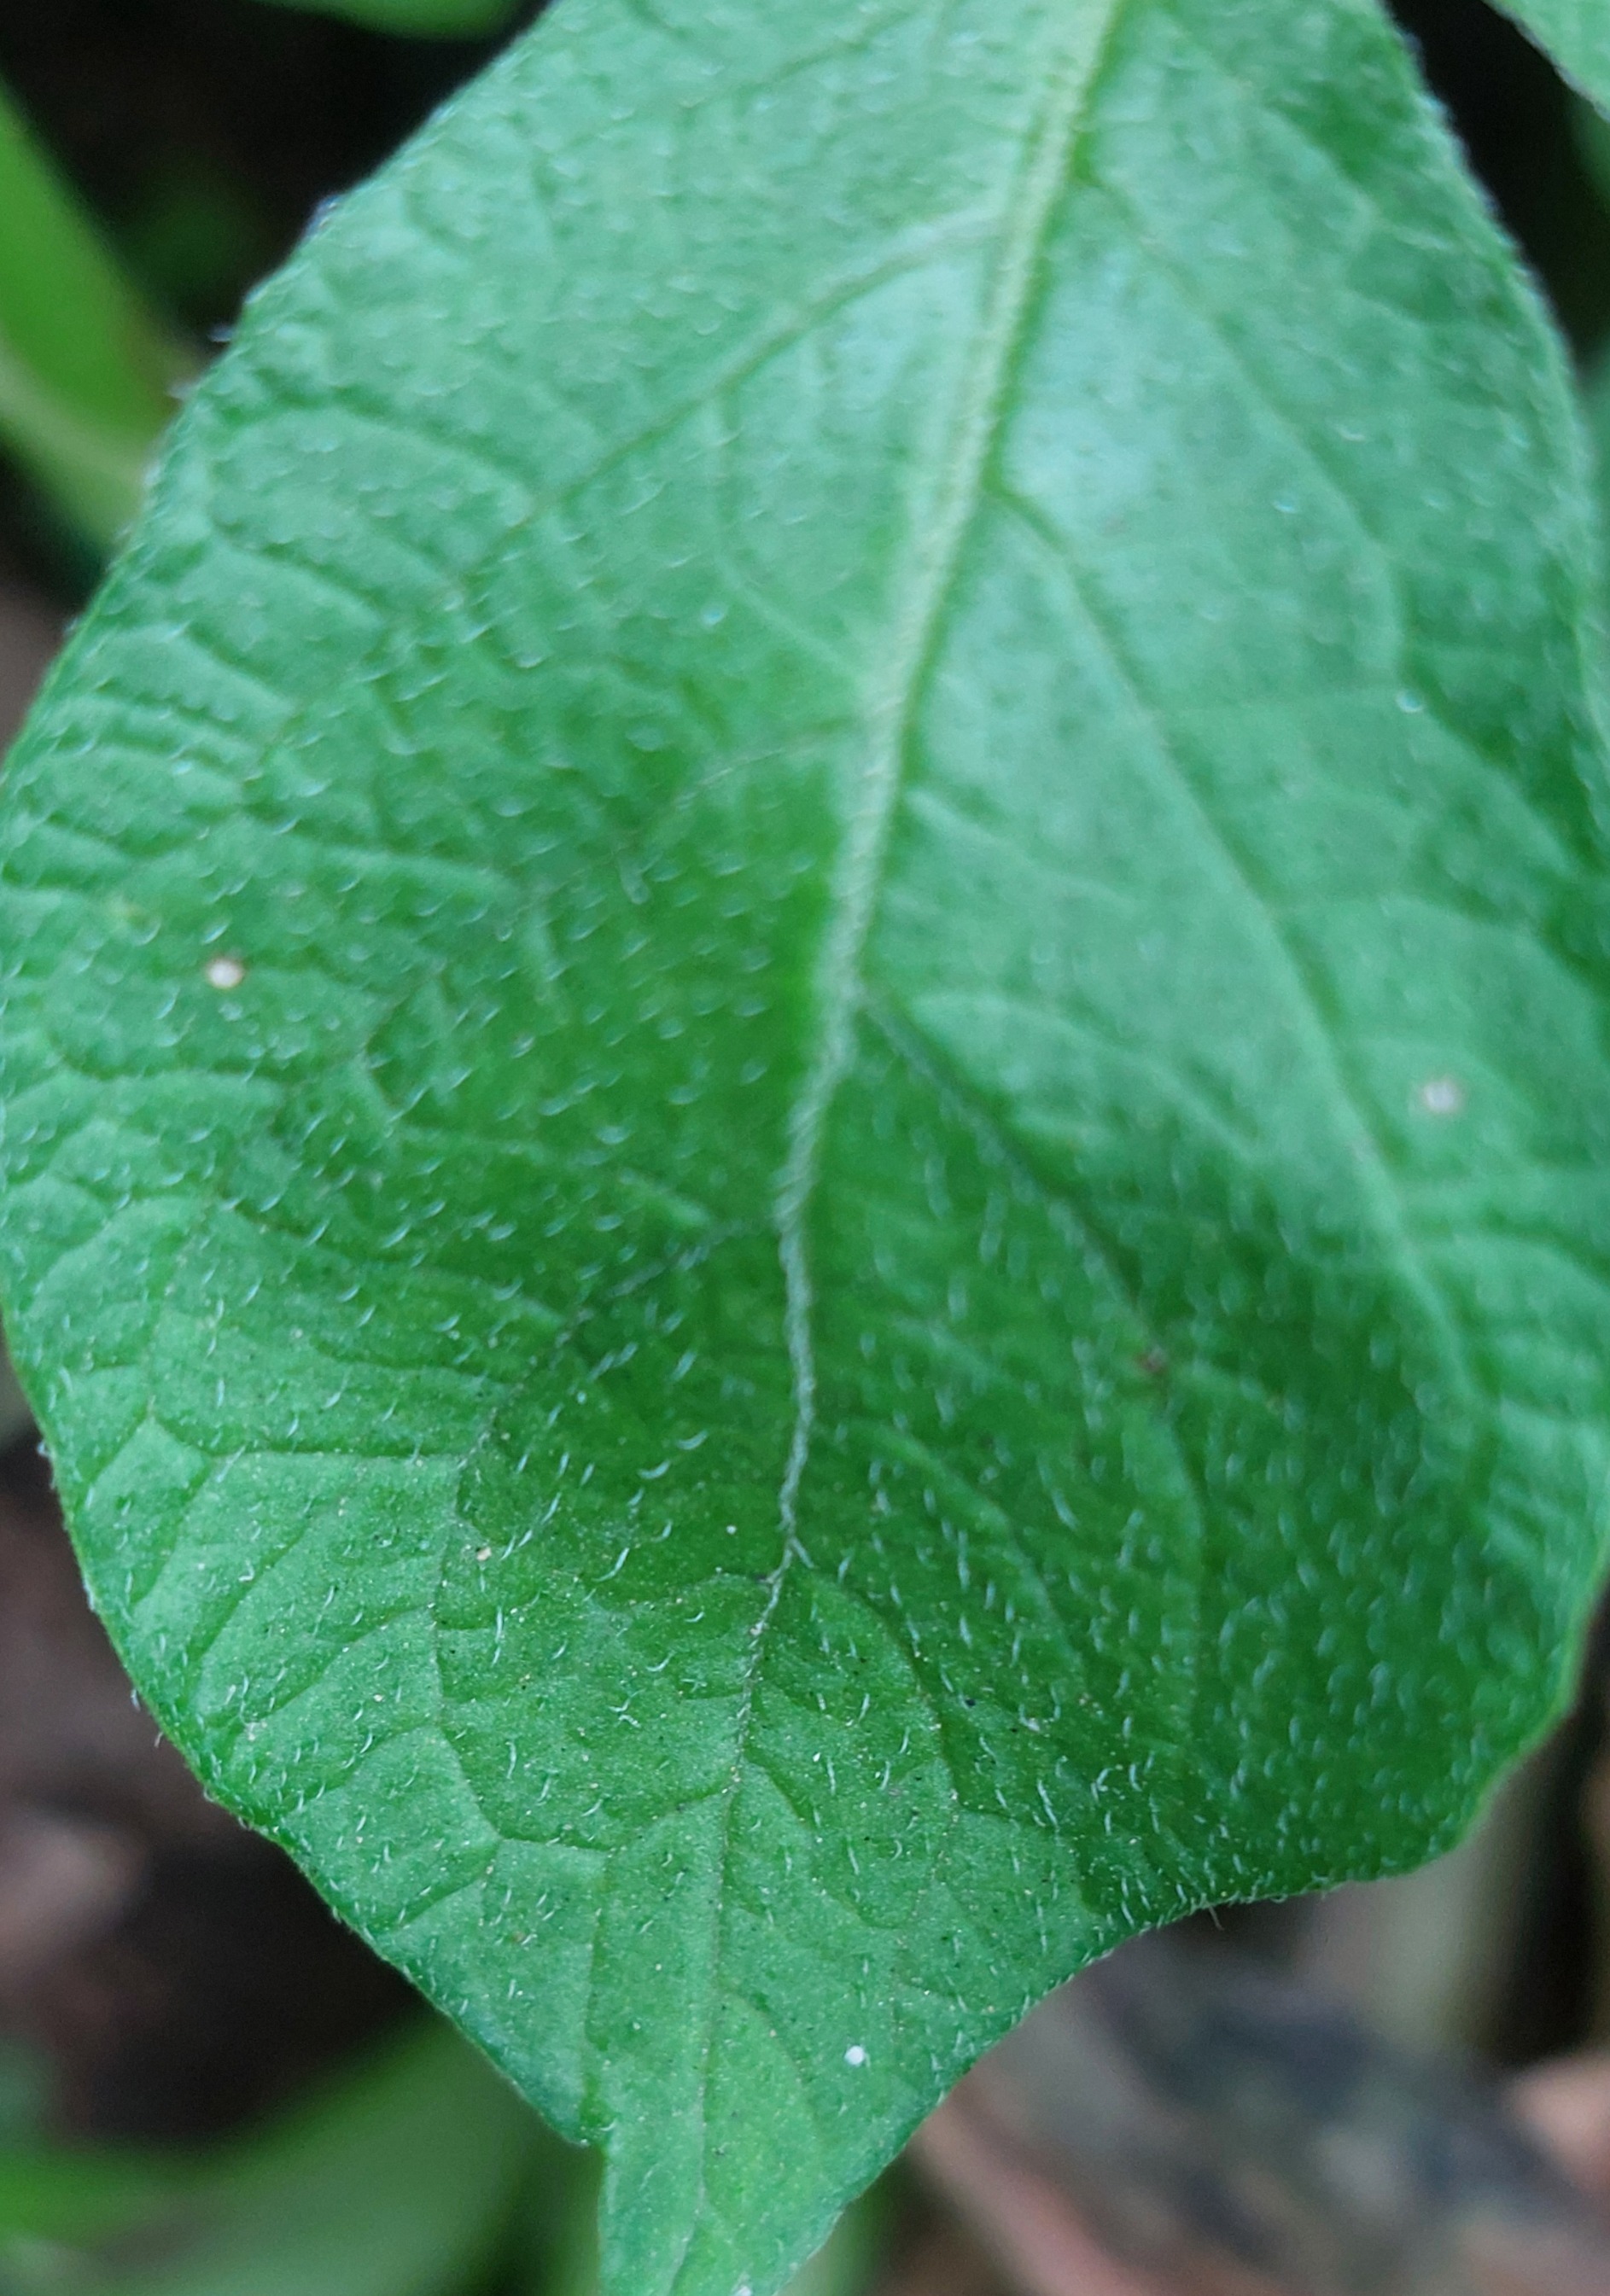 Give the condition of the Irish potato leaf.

healthy
